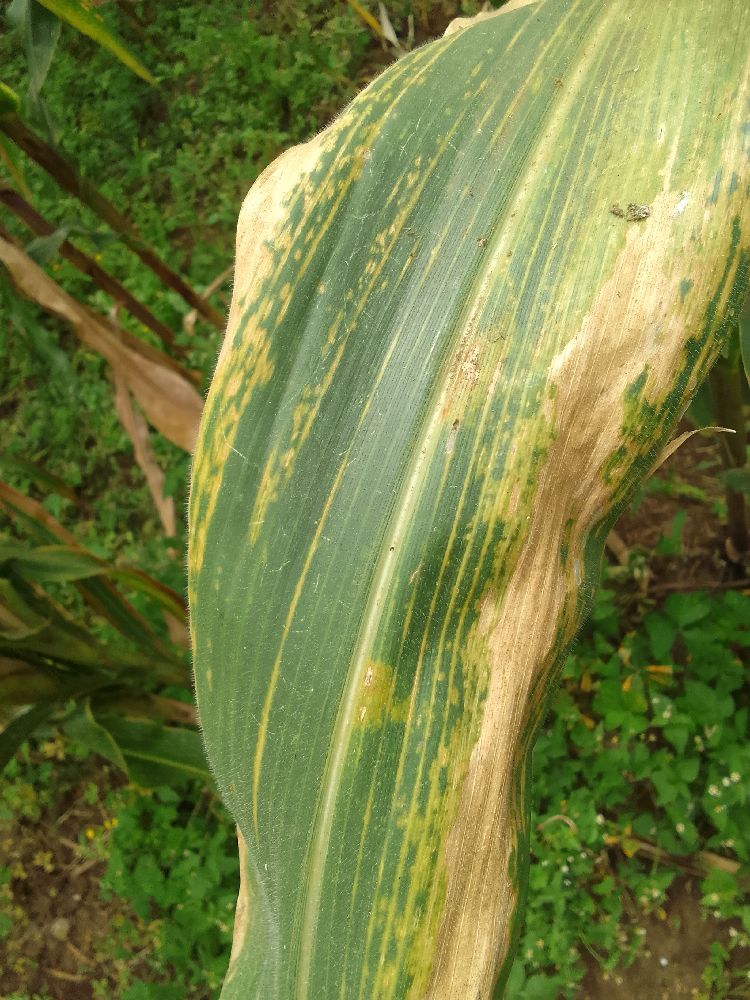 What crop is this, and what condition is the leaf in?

maize, maize lethal necrosis
